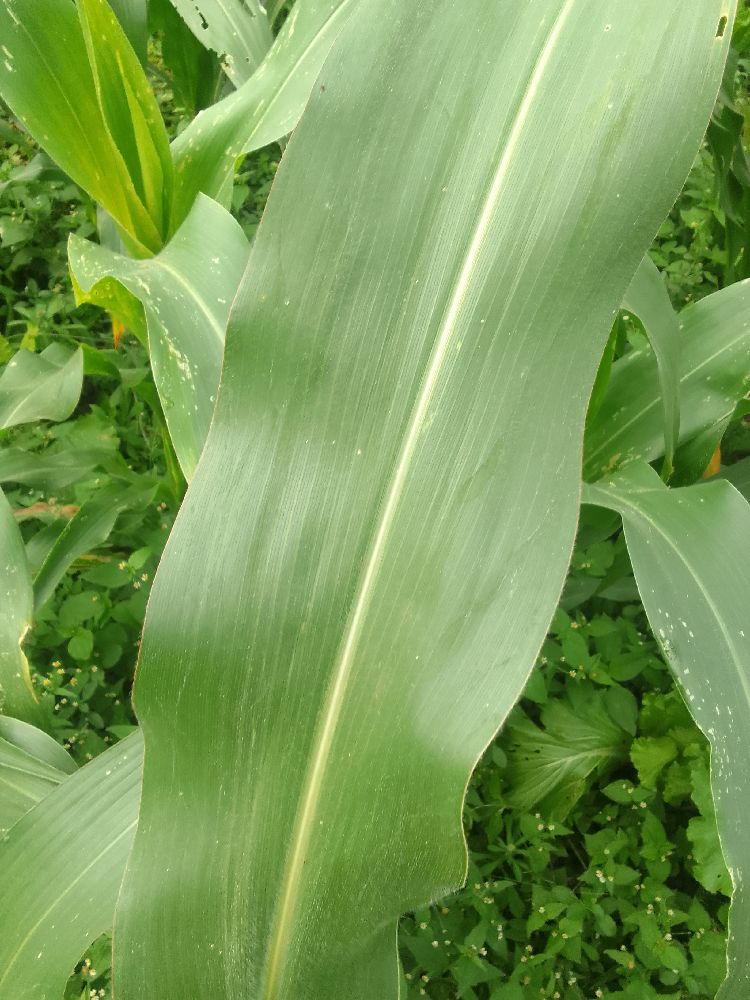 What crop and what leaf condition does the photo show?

maize, healthy
